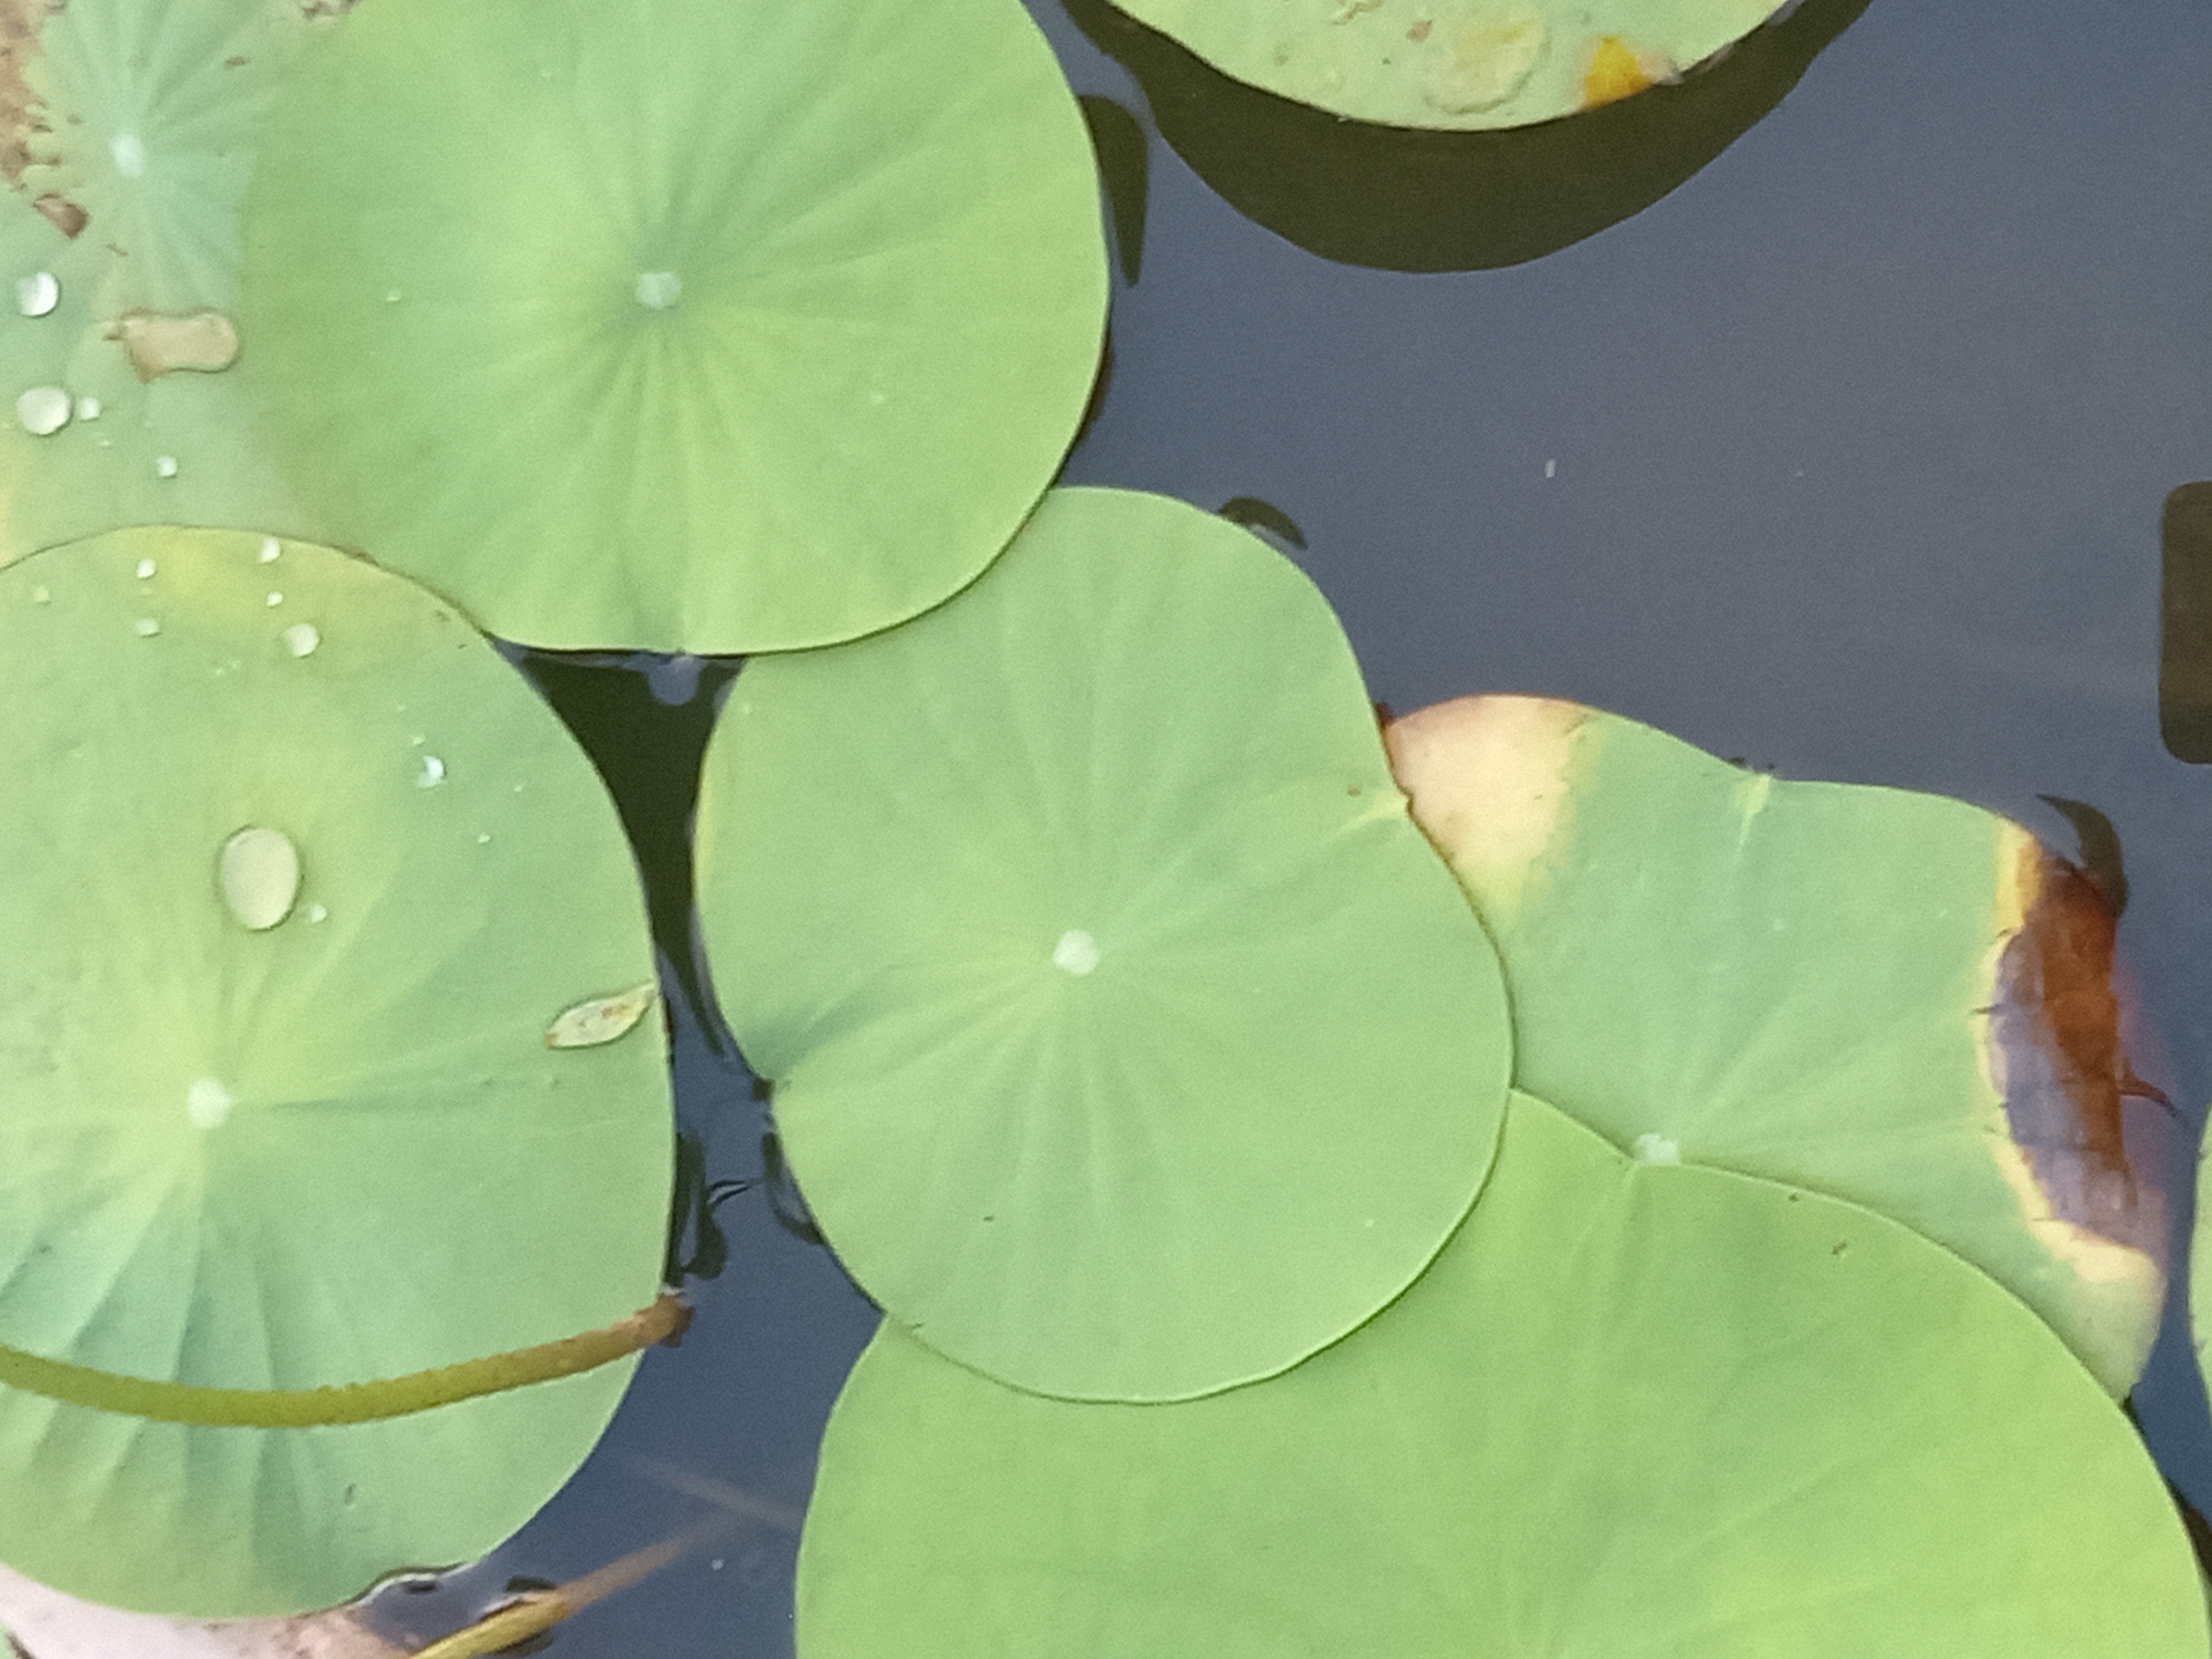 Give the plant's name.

lotus
